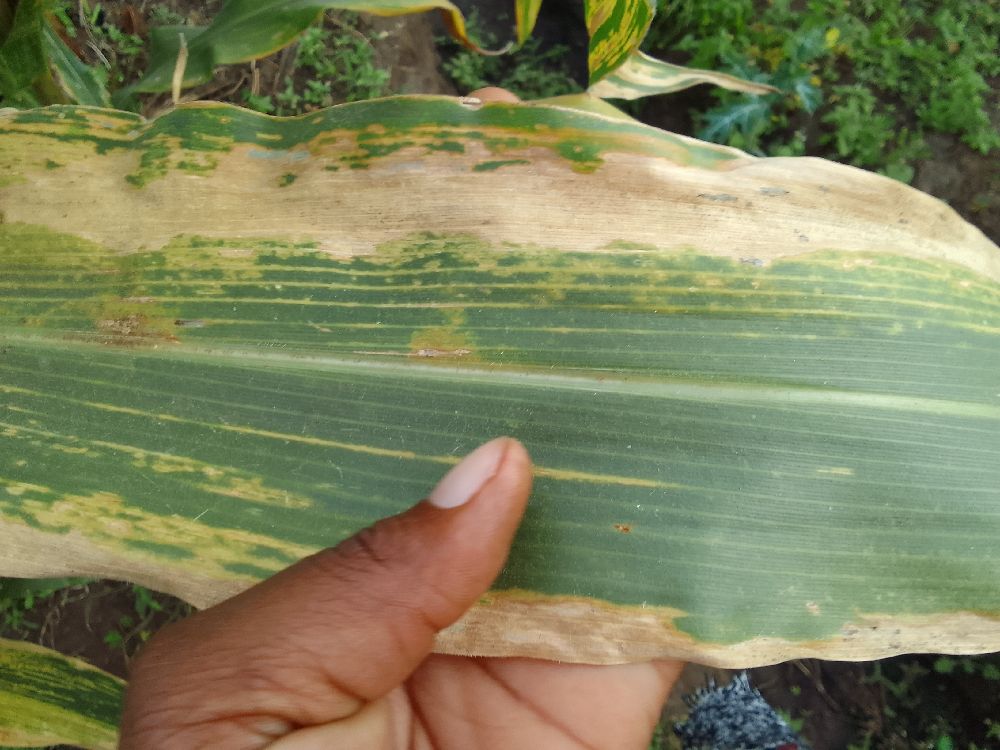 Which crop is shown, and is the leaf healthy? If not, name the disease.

maize, maize lethal necrosis
